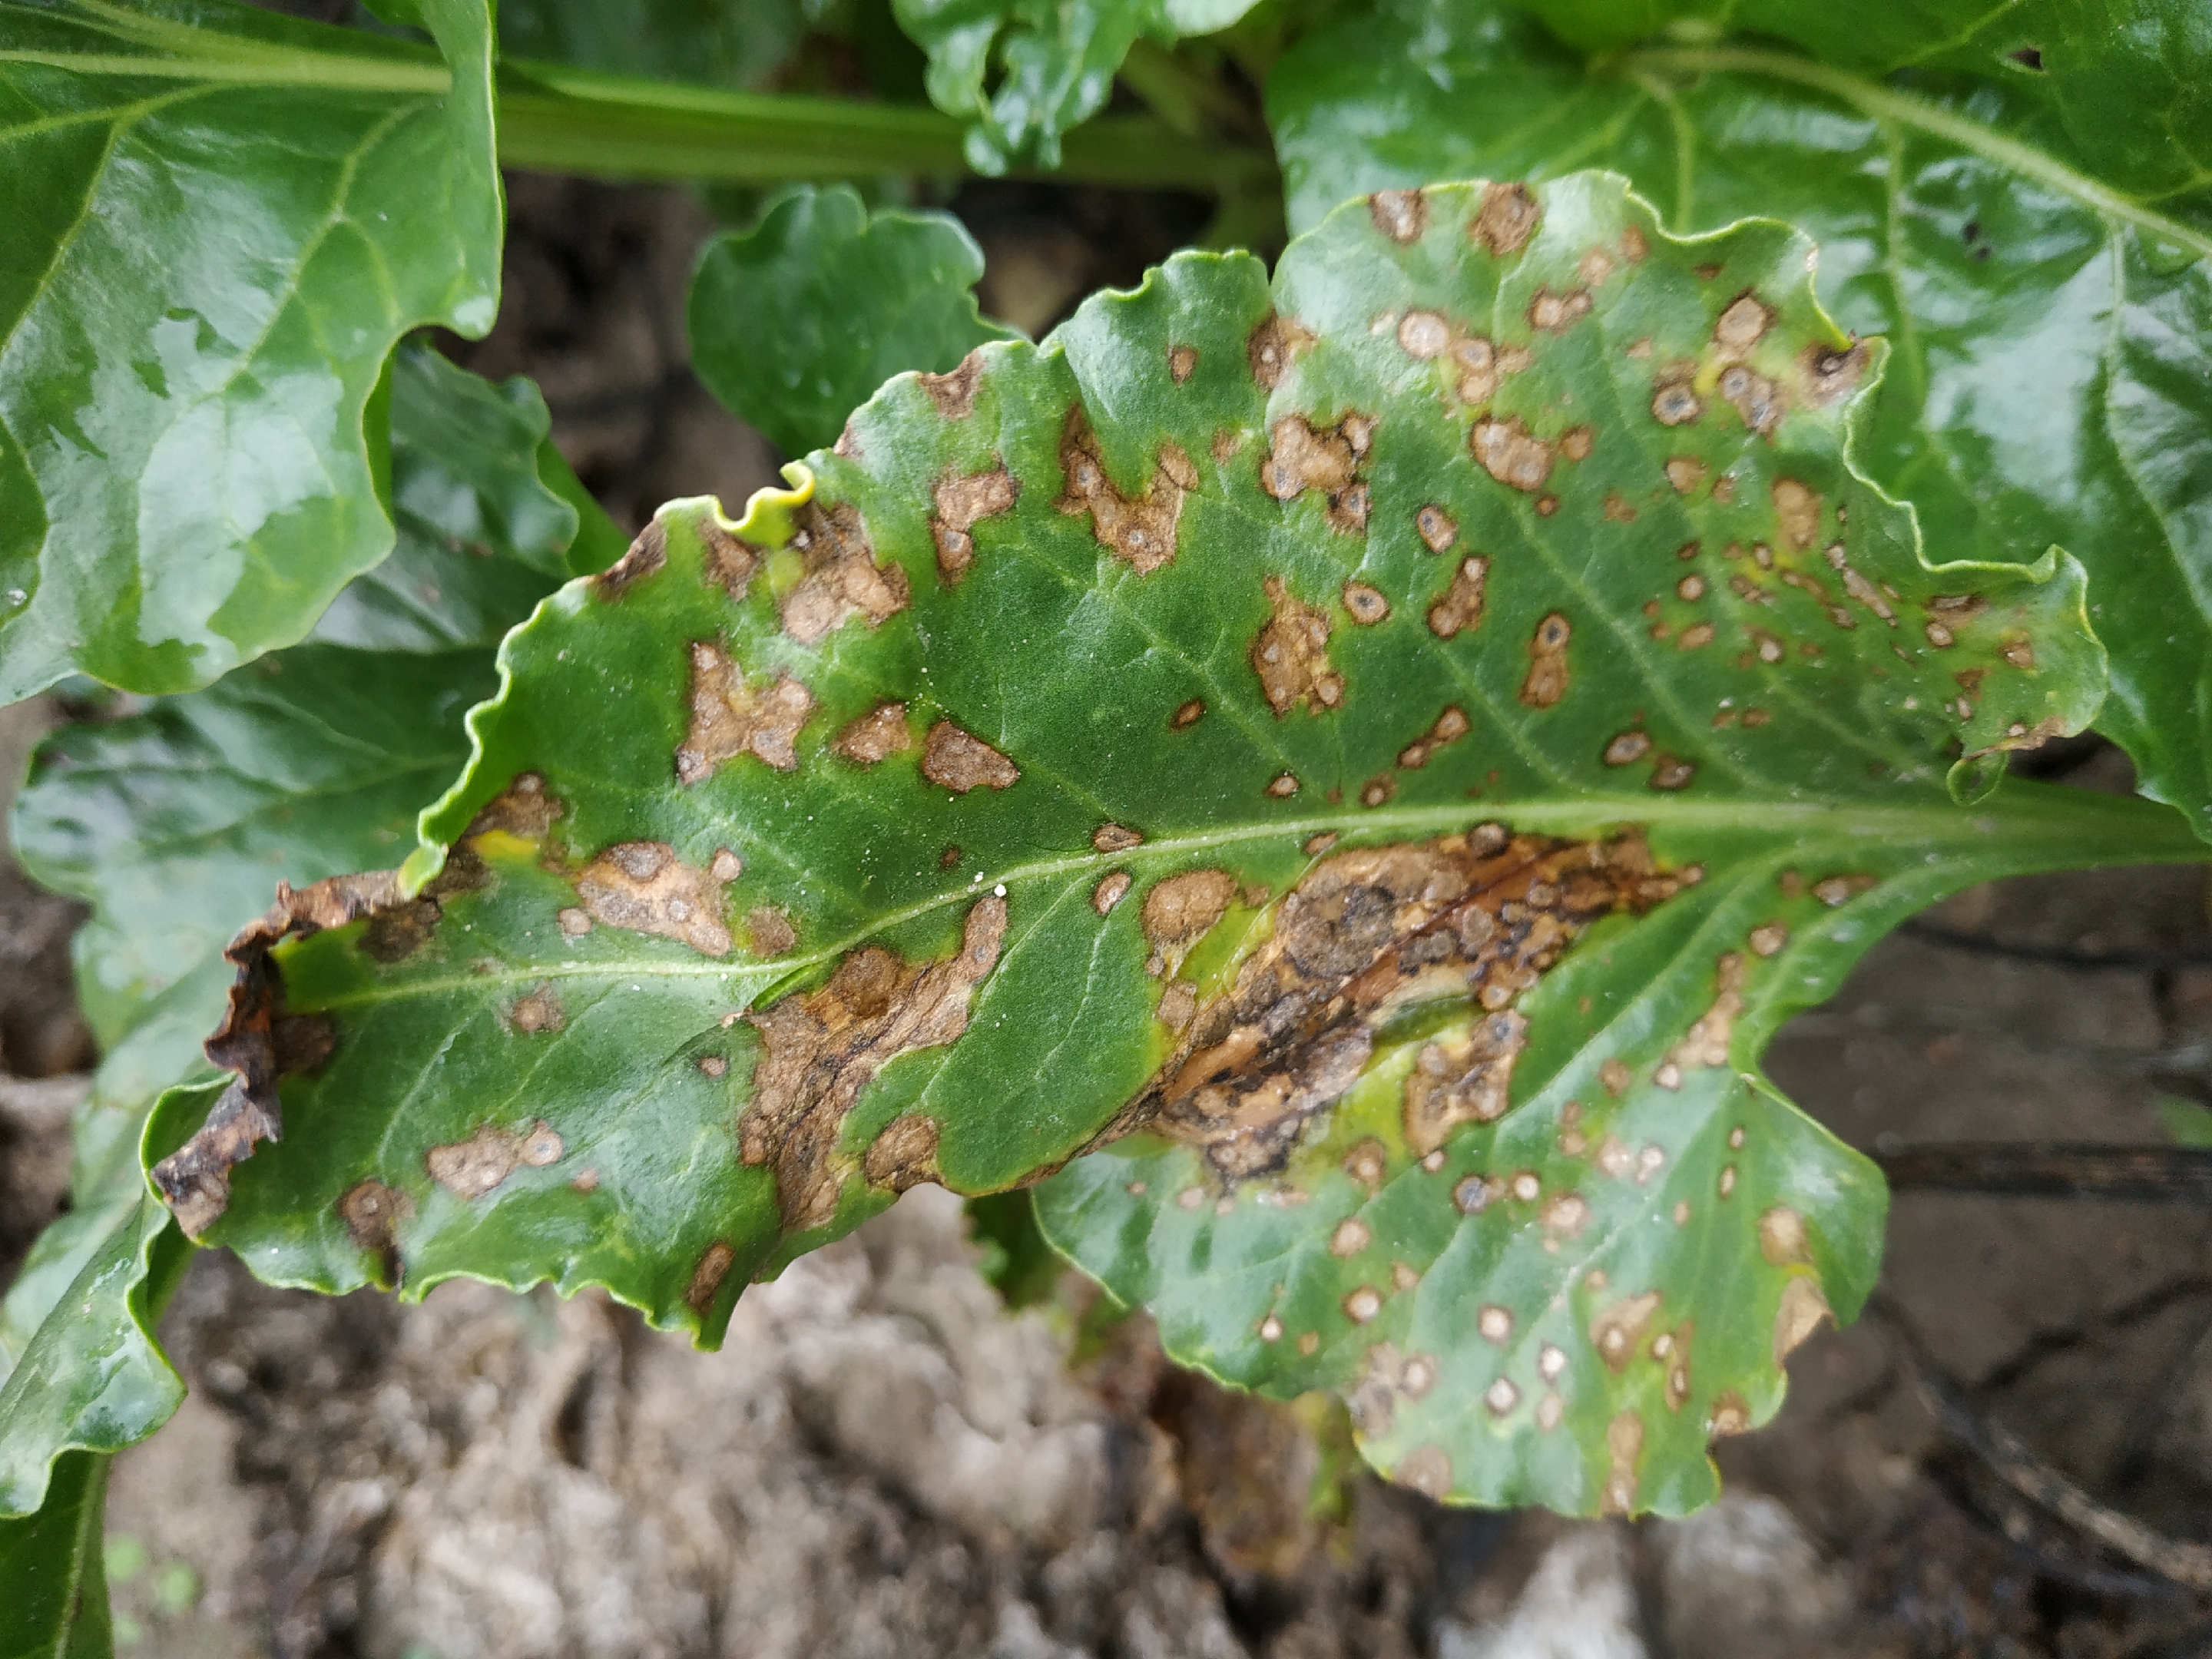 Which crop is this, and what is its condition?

beet, cercospora
